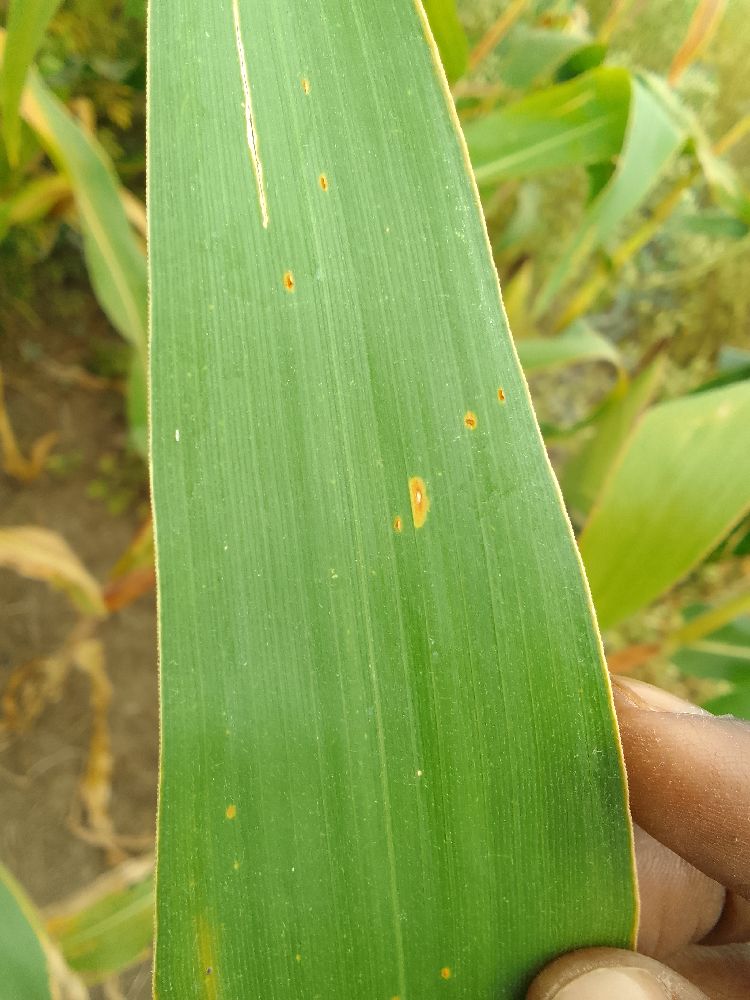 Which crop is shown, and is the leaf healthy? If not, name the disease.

maize, healthy
